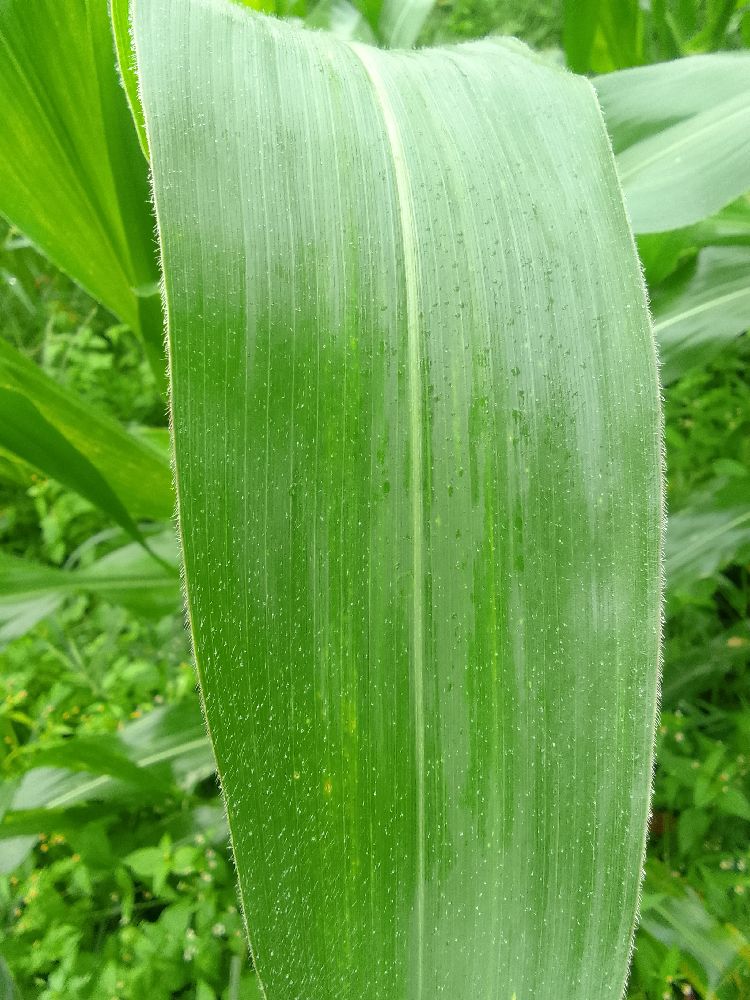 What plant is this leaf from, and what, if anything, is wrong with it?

maize, healthy
